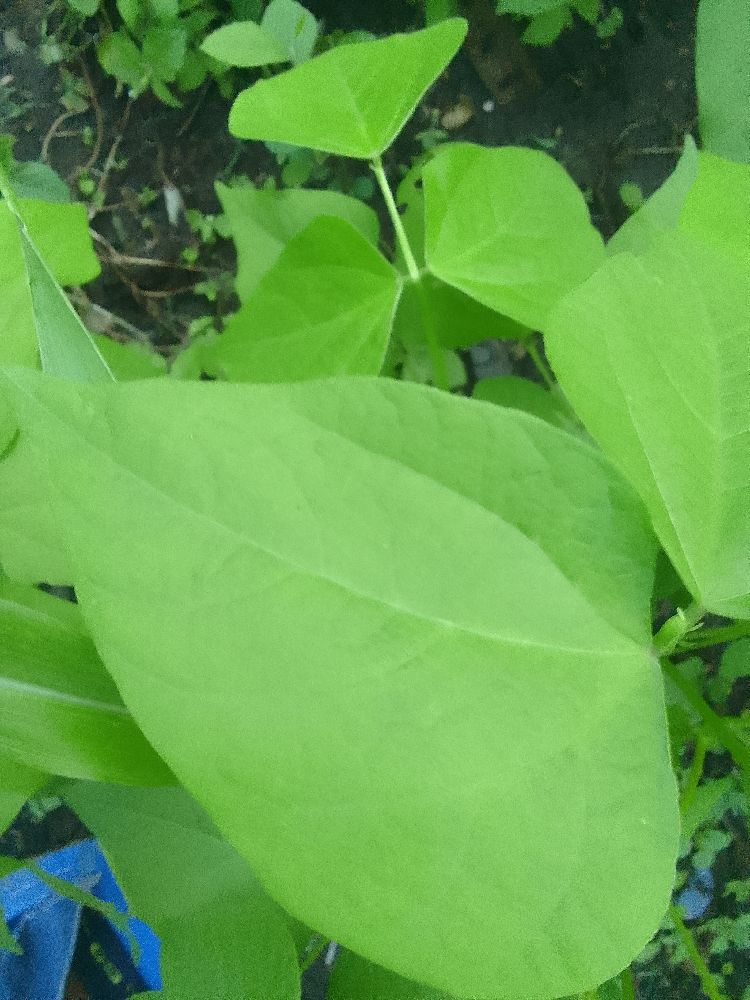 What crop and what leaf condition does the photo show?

common bean, healthy
